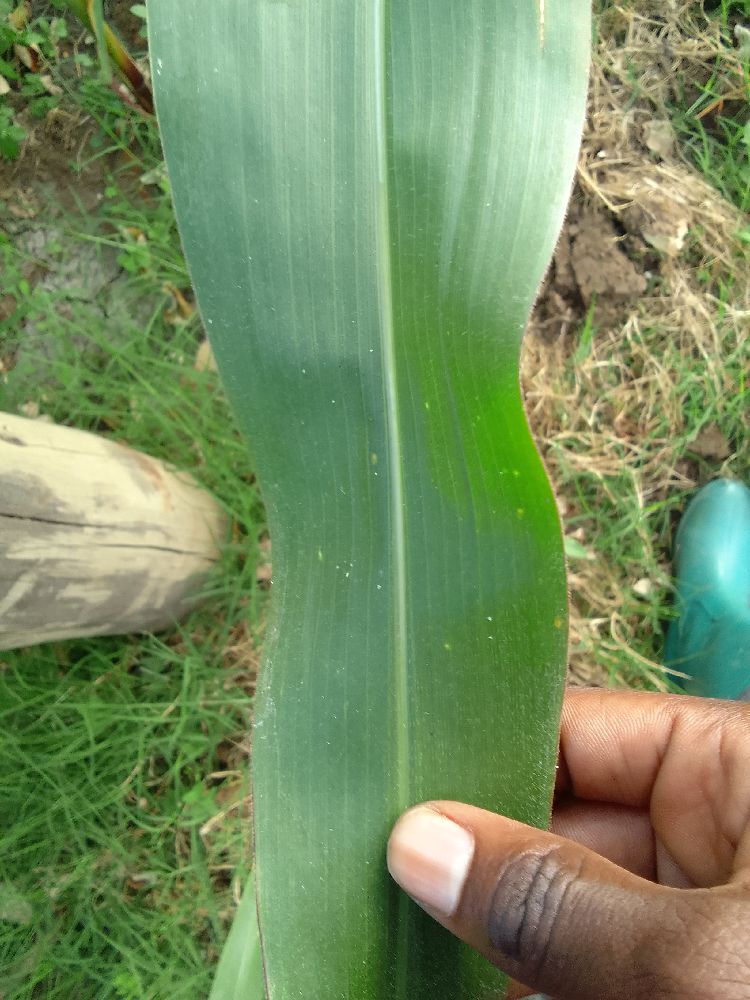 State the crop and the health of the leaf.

maize, healthy
